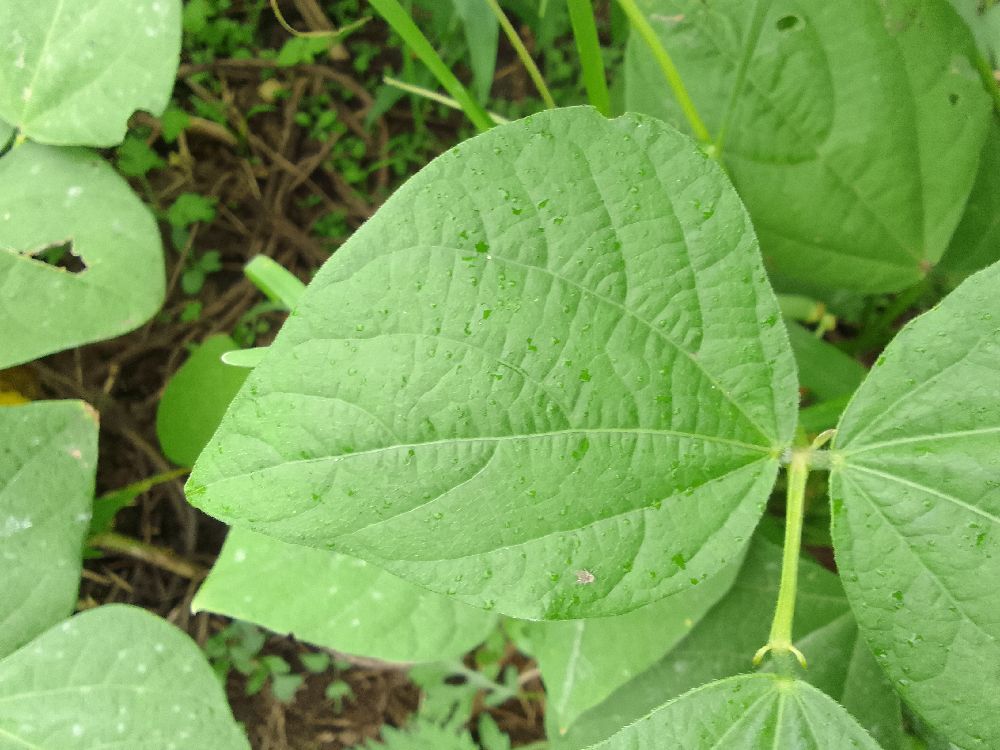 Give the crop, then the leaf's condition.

common bean, healthy
